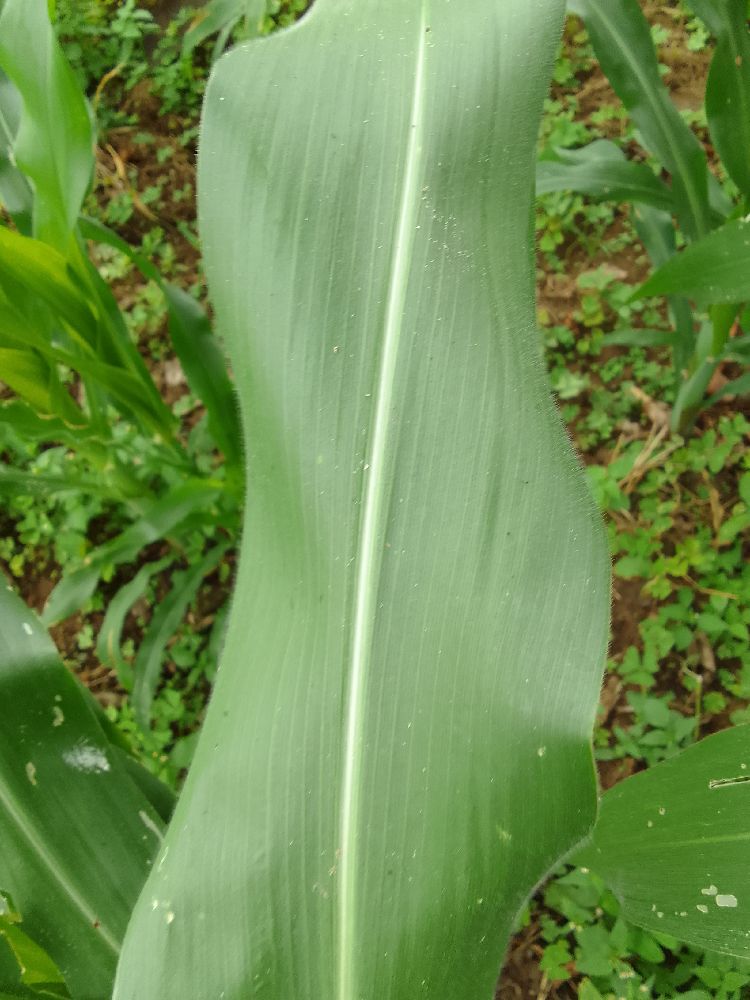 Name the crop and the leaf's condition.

maize, healthy
